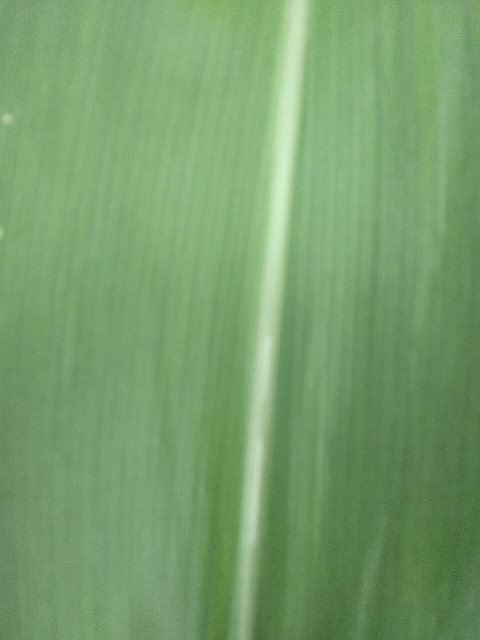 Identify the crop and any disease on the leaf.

maize, healthy
